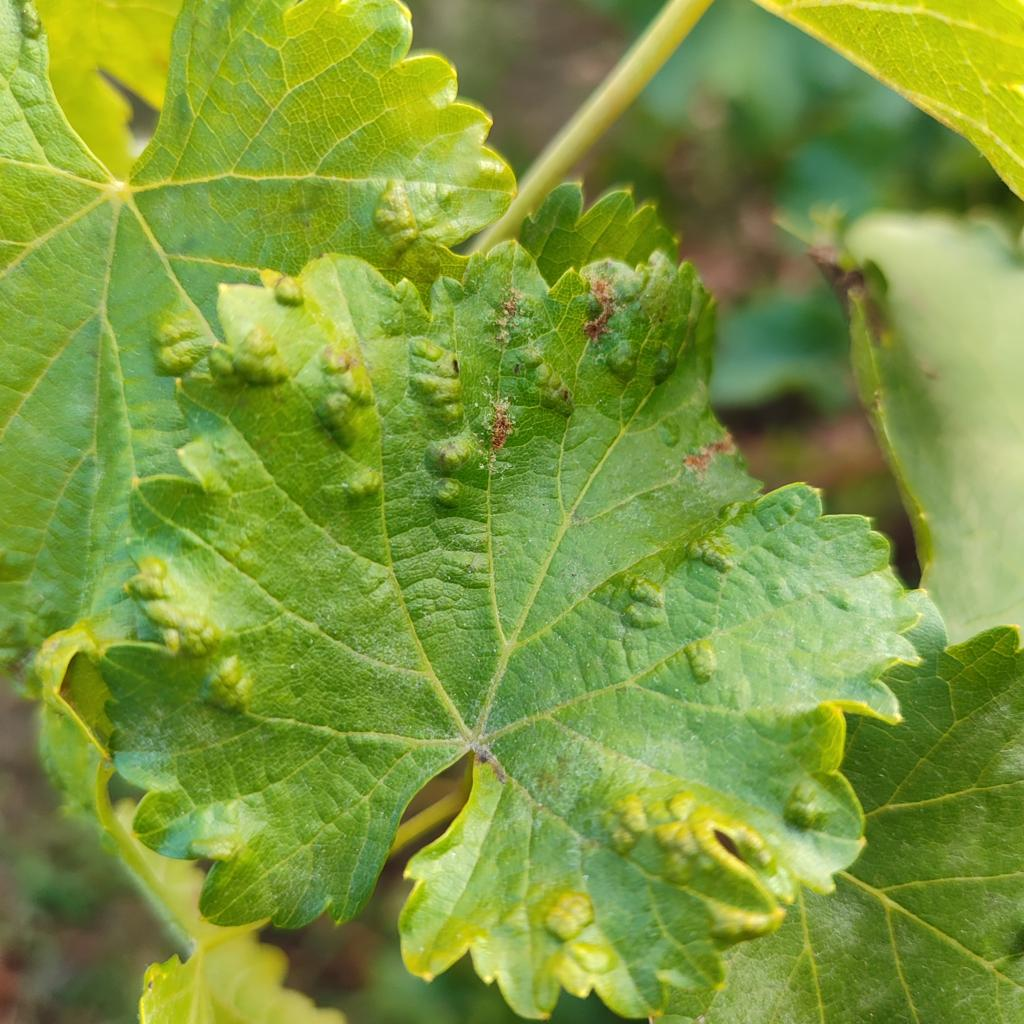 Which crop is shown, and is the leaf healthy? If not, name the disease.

grapevine, erineum mite
